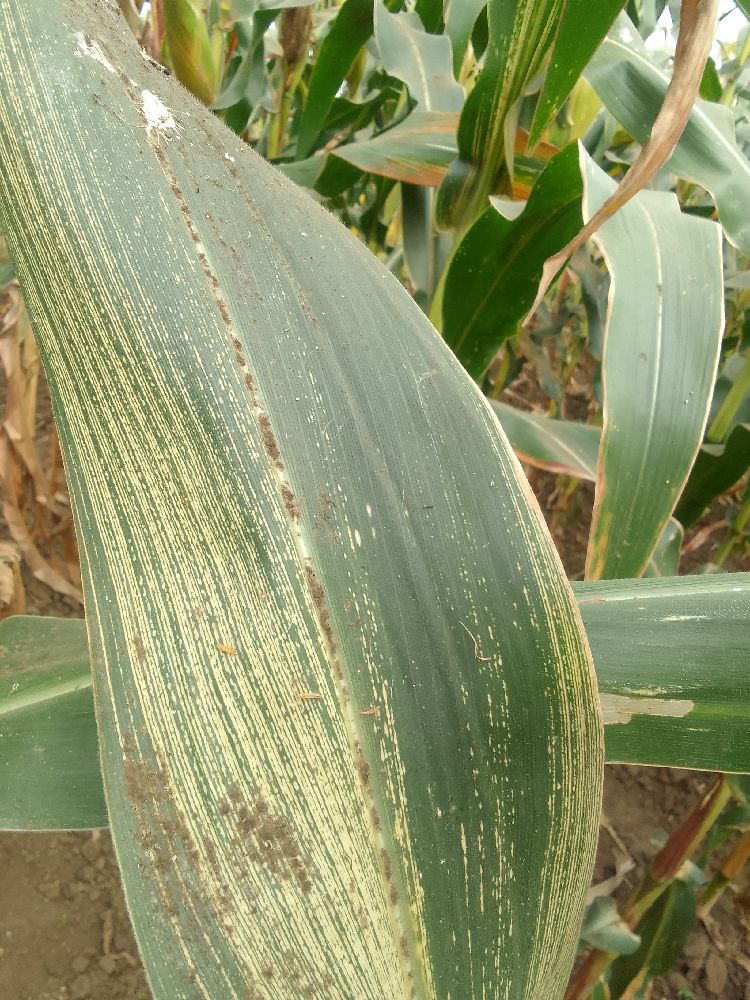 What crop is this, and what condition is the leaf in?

maize, maize streak virus
